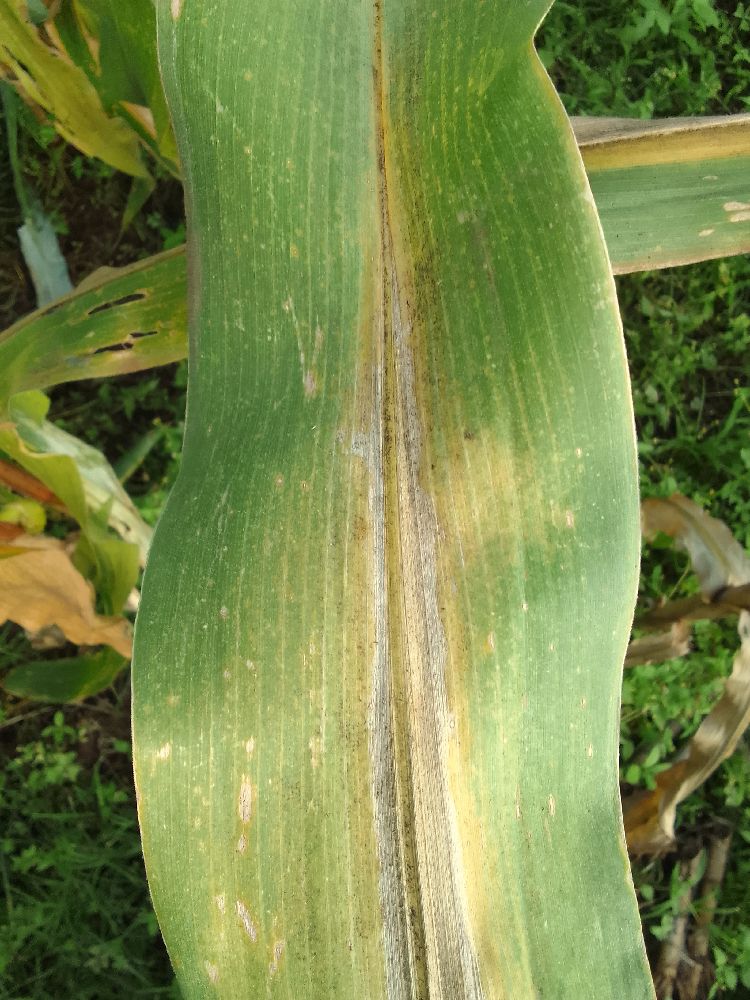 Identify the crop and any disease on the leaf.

maize, maize lethal necrosis
